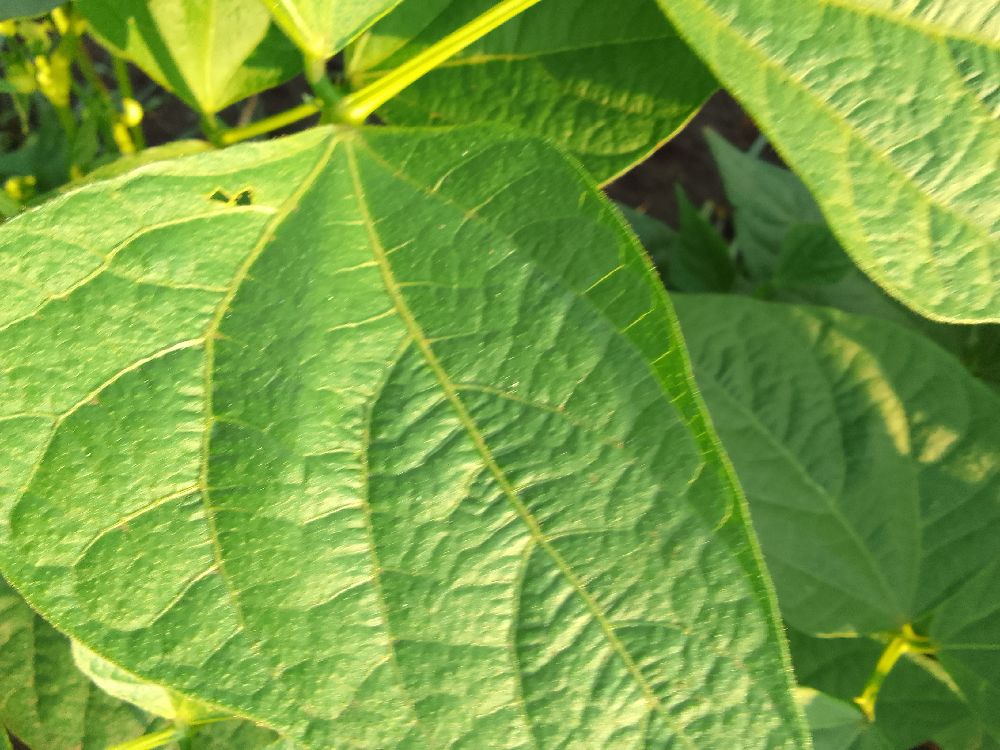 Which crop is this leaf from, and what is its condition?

common bean, healthy
